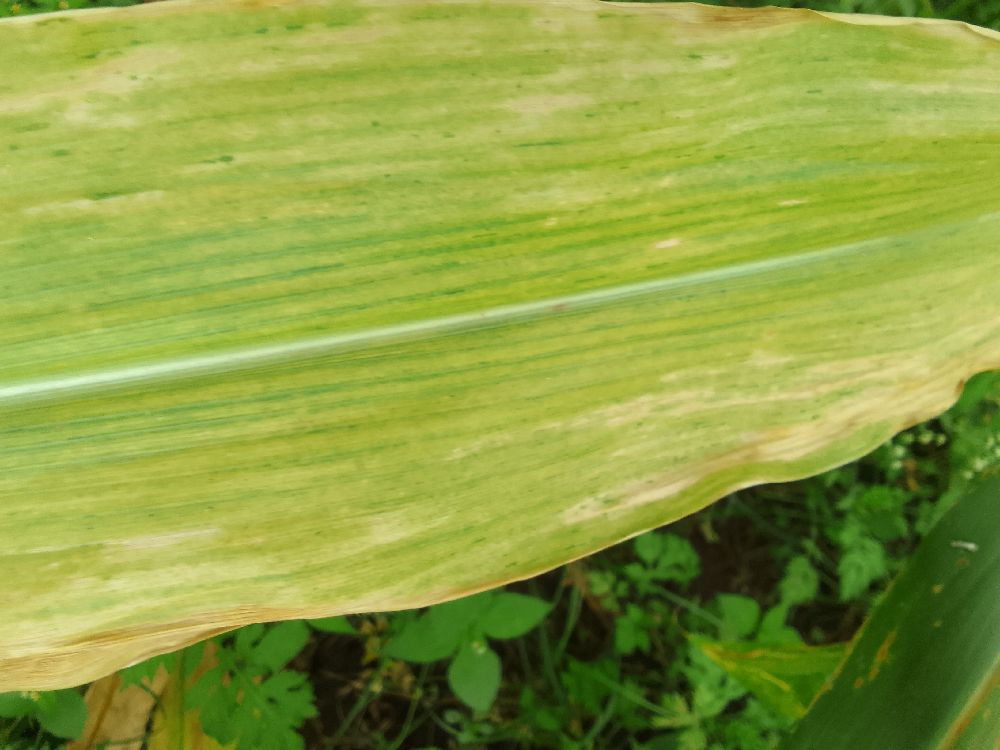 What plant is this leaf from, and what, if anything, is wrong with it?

maize, maize lethal necrosis
